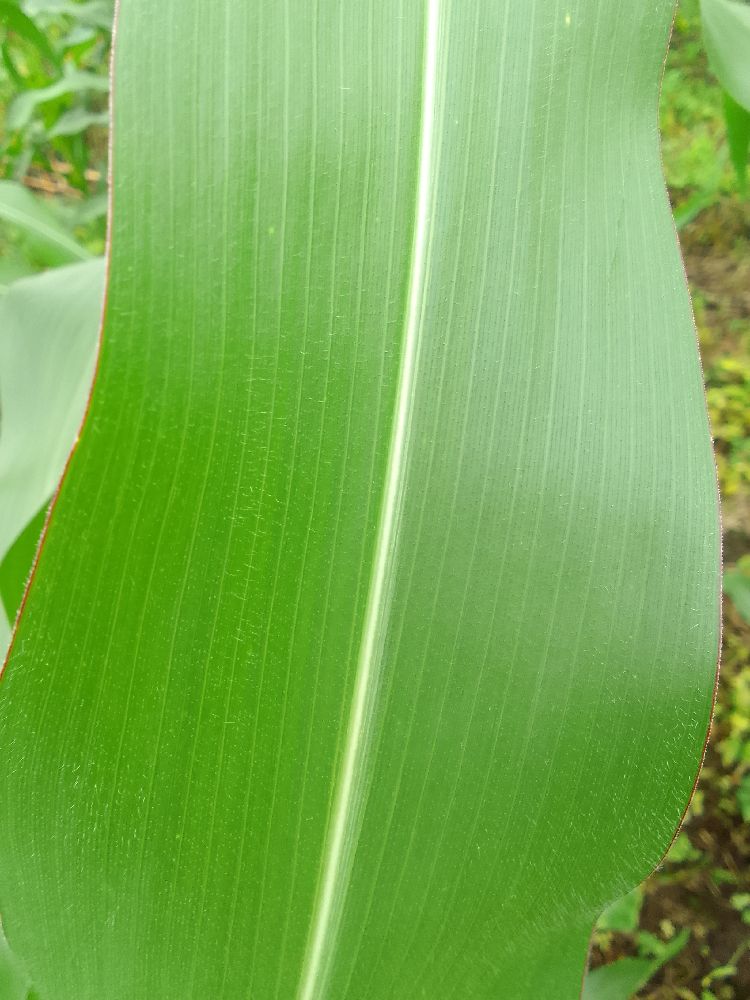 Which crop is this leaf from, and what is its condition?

maize, healthy
